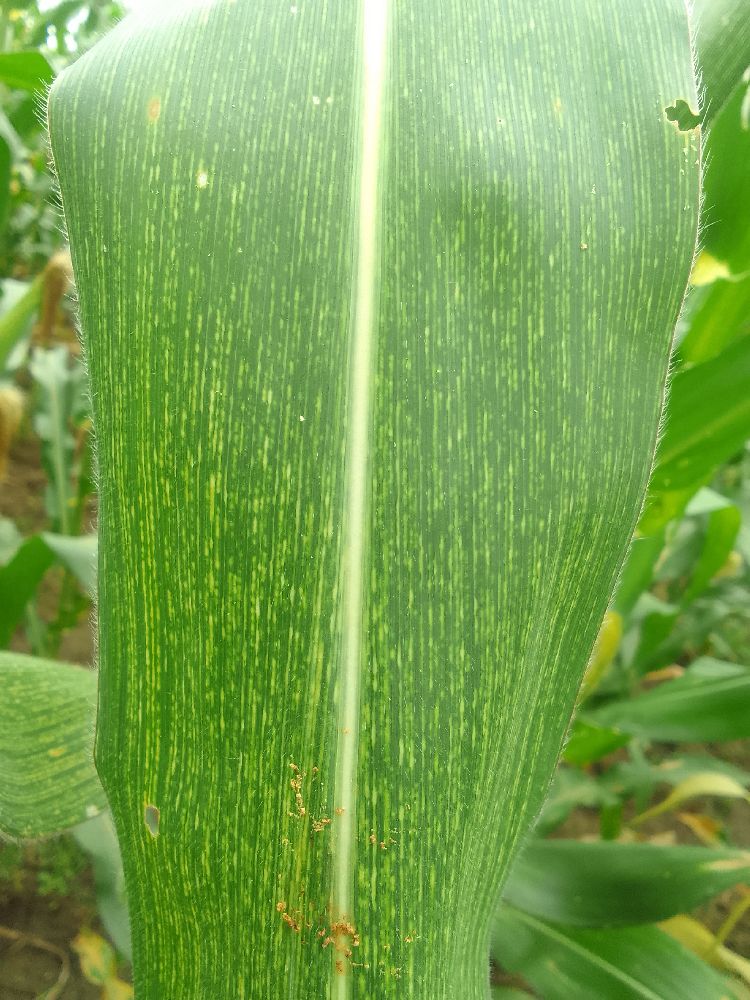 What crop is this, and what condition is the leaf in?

maize, maize streak virus
